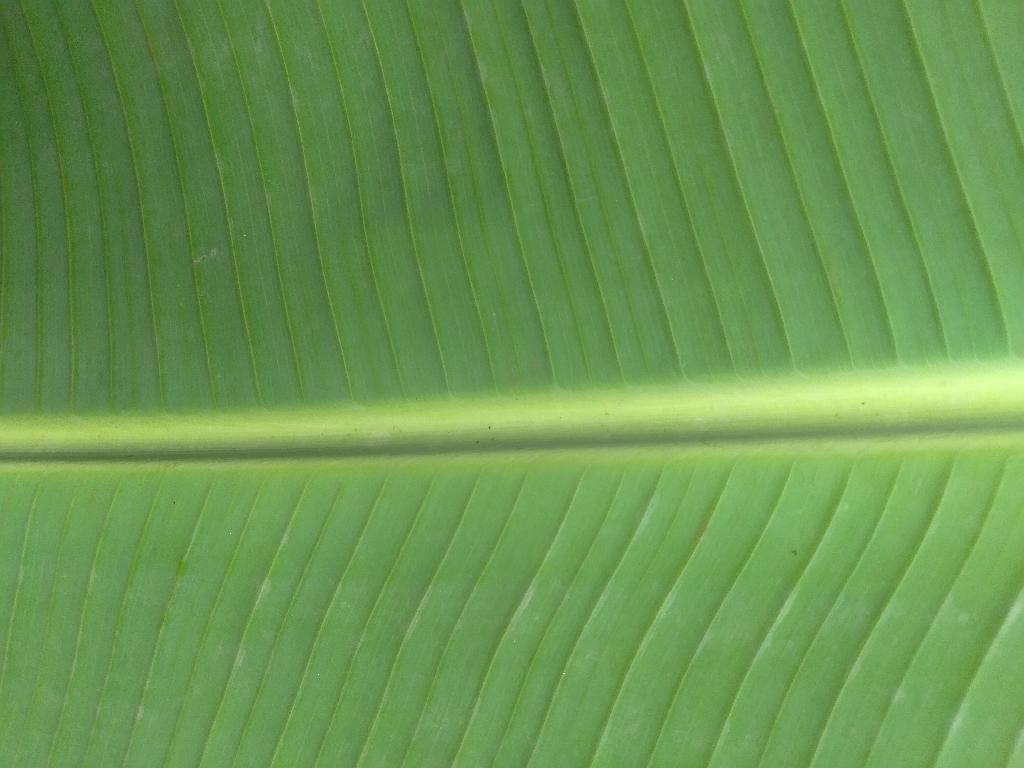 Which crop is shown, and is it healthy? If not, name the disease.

banana, healthy
